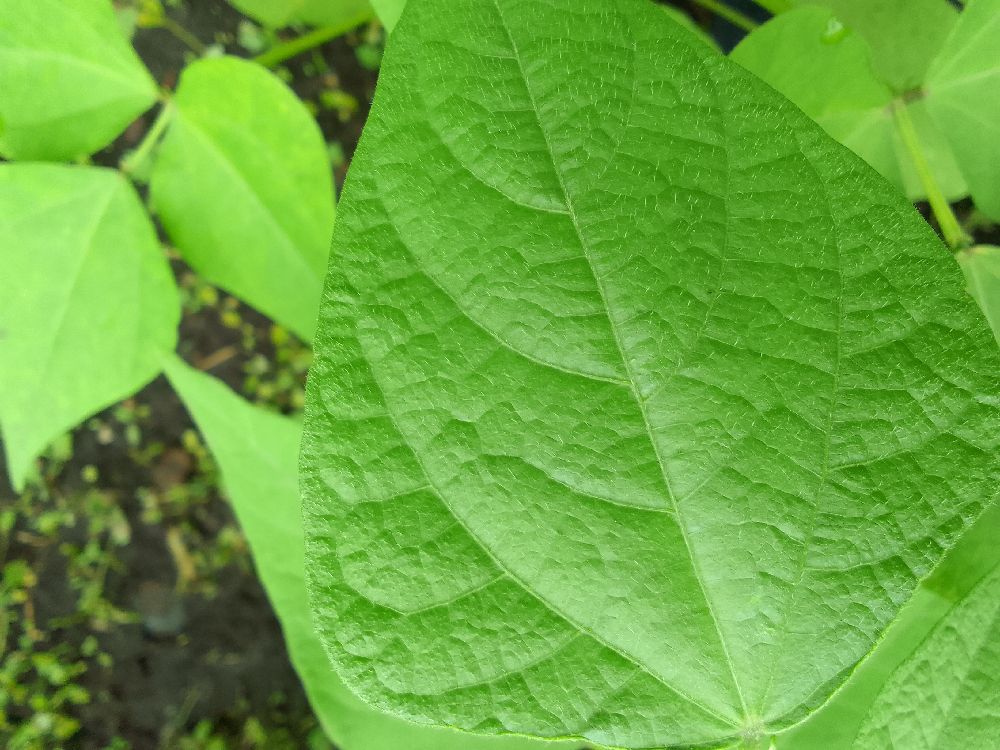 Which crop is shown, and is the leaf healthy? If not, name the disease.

common bean, healthy
